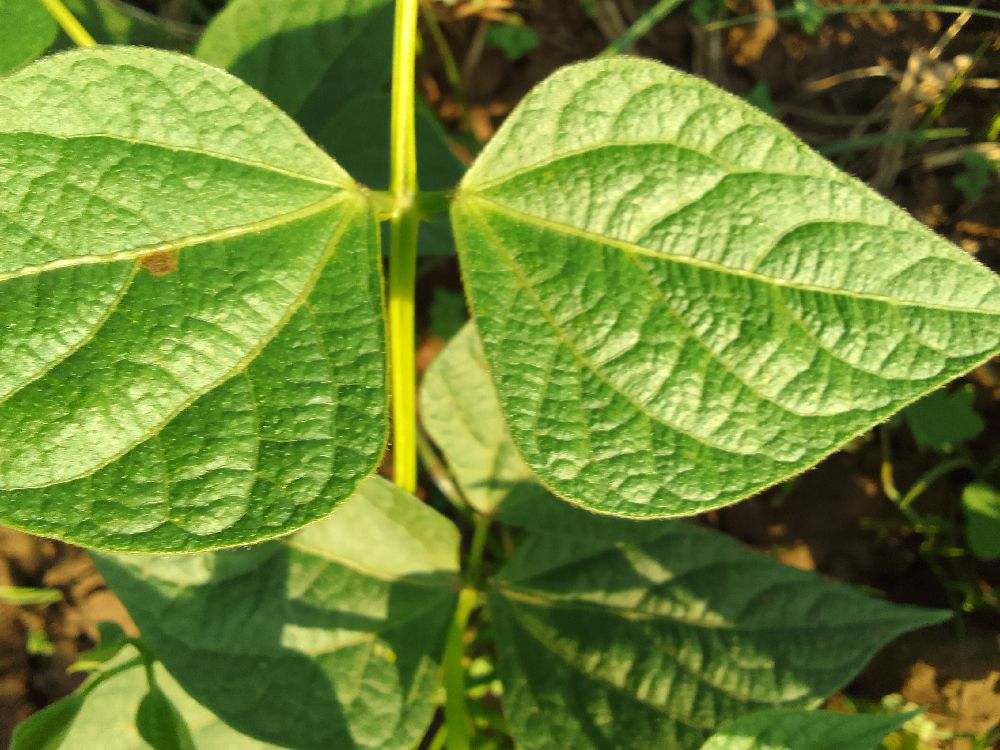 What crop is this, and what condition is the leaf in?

common bean, healthy
